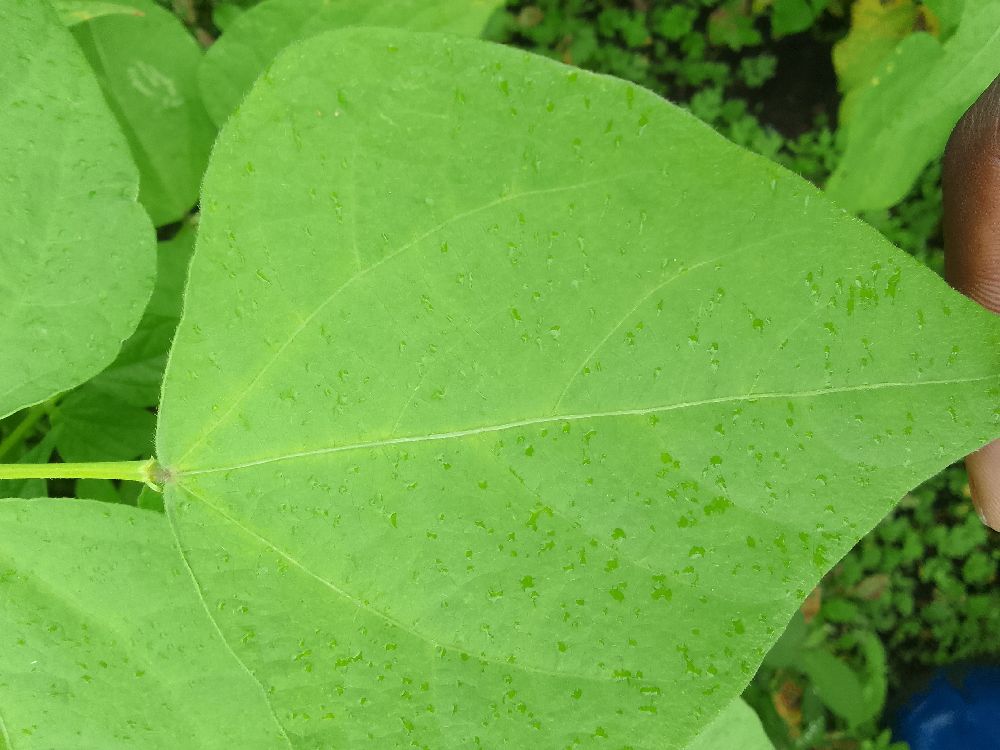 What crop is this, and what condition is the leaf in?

common bean, healthy
